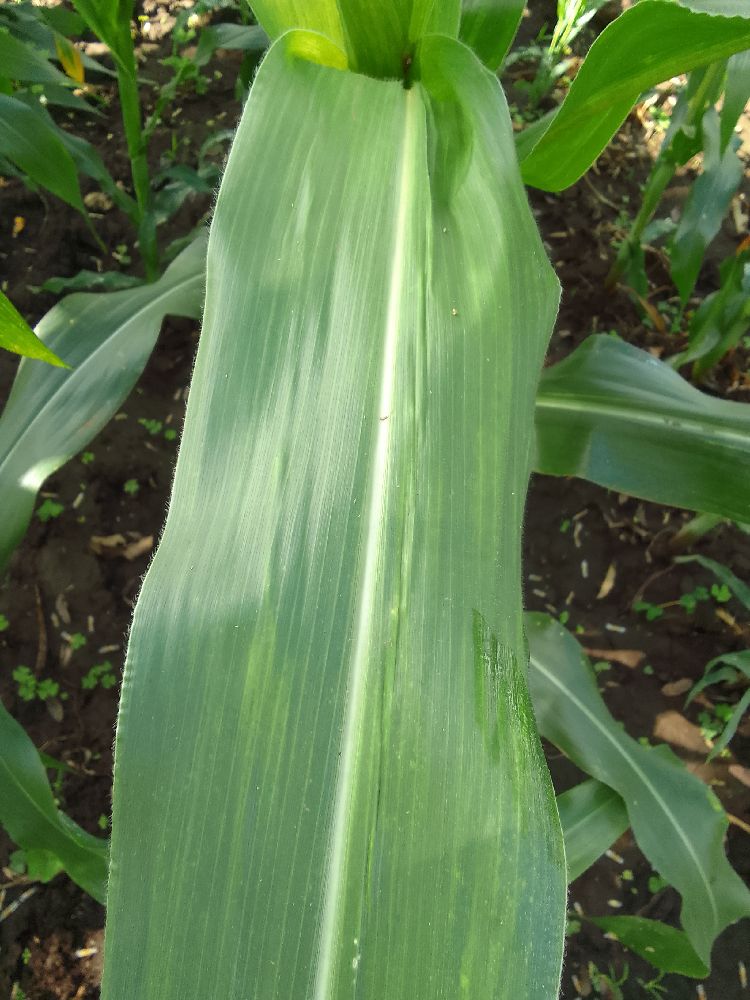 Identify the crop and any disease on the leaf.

maize, healthy
